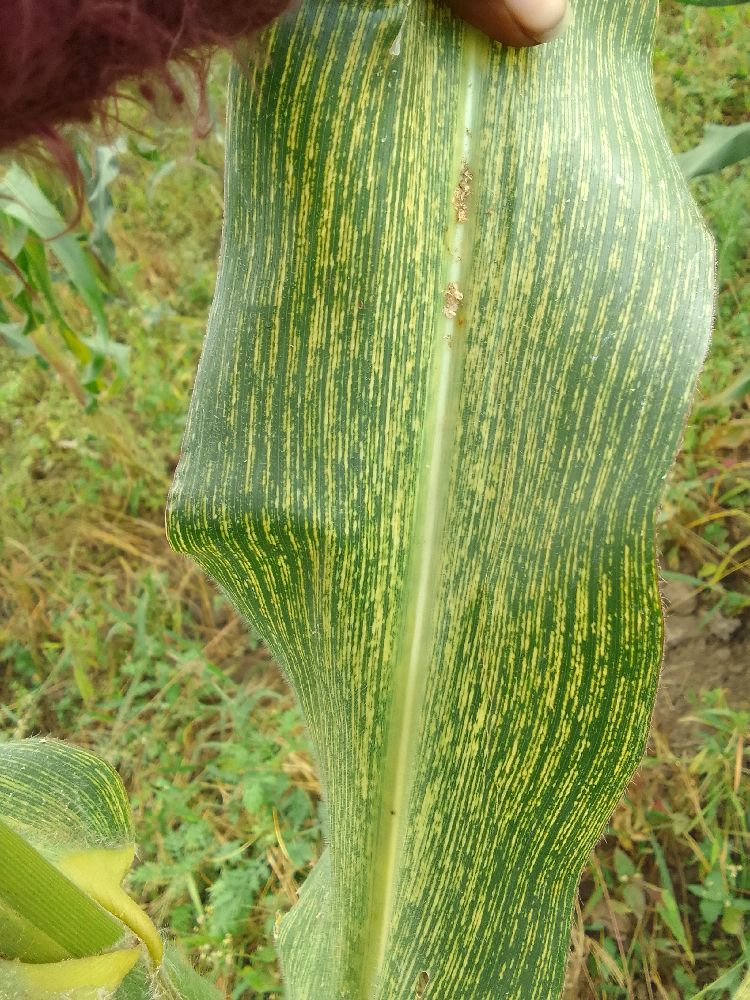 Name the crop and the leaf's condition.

maize, maize streak virus
